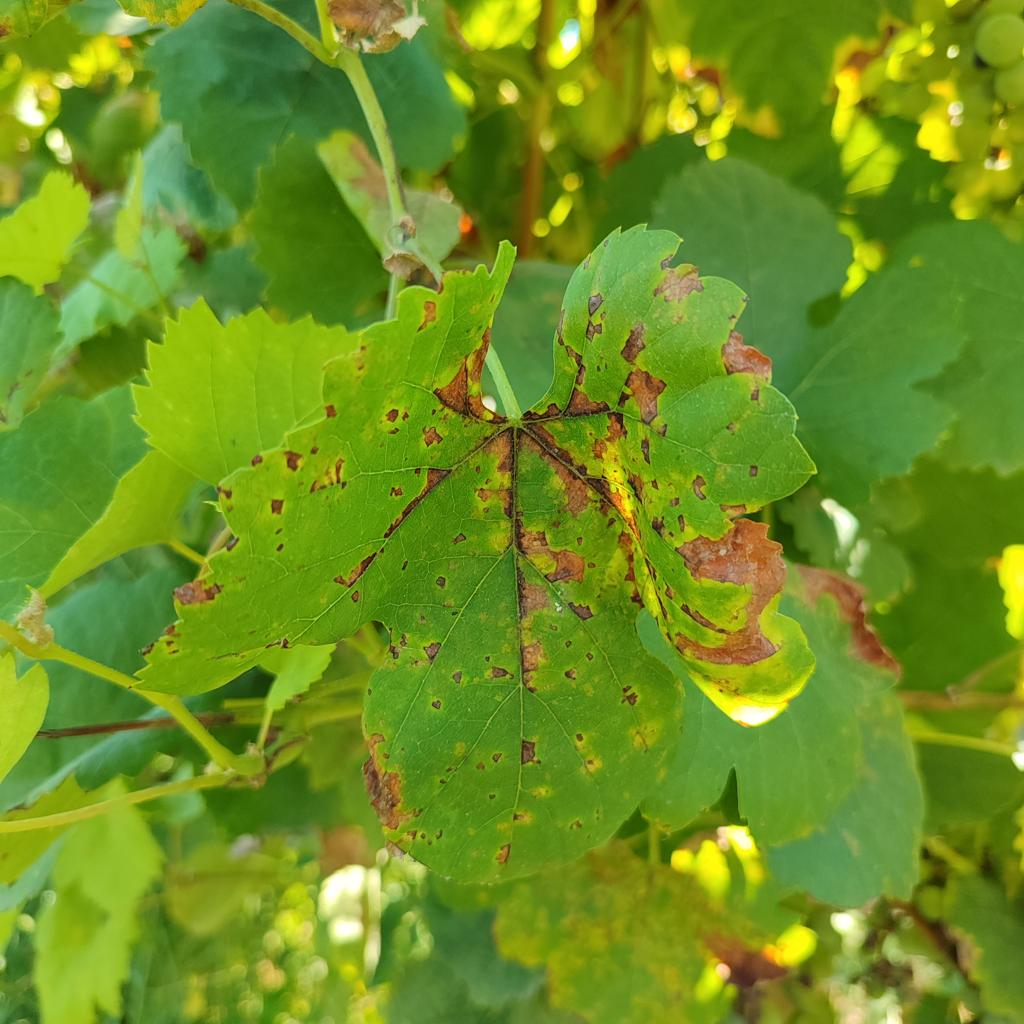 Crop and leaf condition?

grapevine, downy mildew
